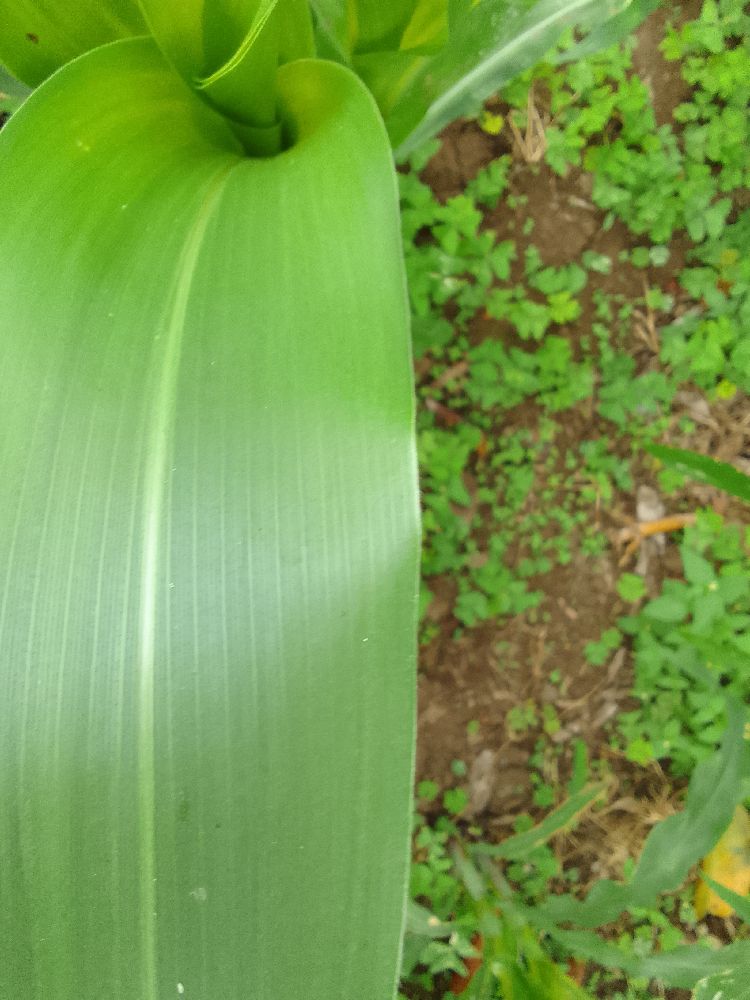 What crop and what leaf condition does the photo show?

maize, healthy
